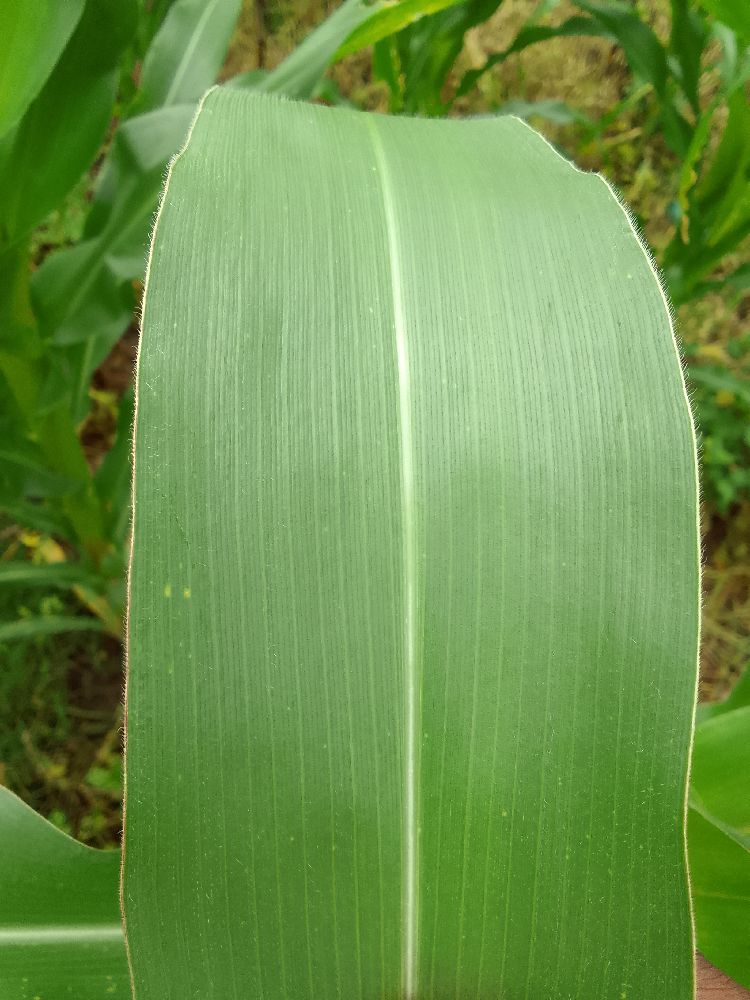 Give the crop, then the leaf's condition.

maize, healthy
